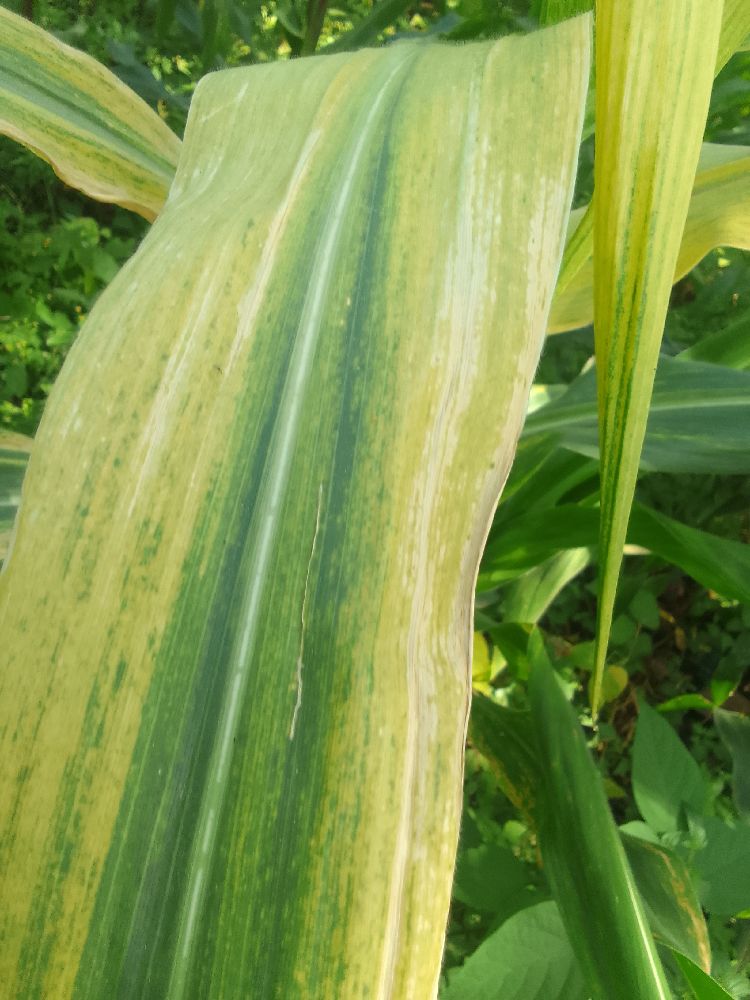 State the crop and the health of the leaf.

maize, maize lethal necrosis
